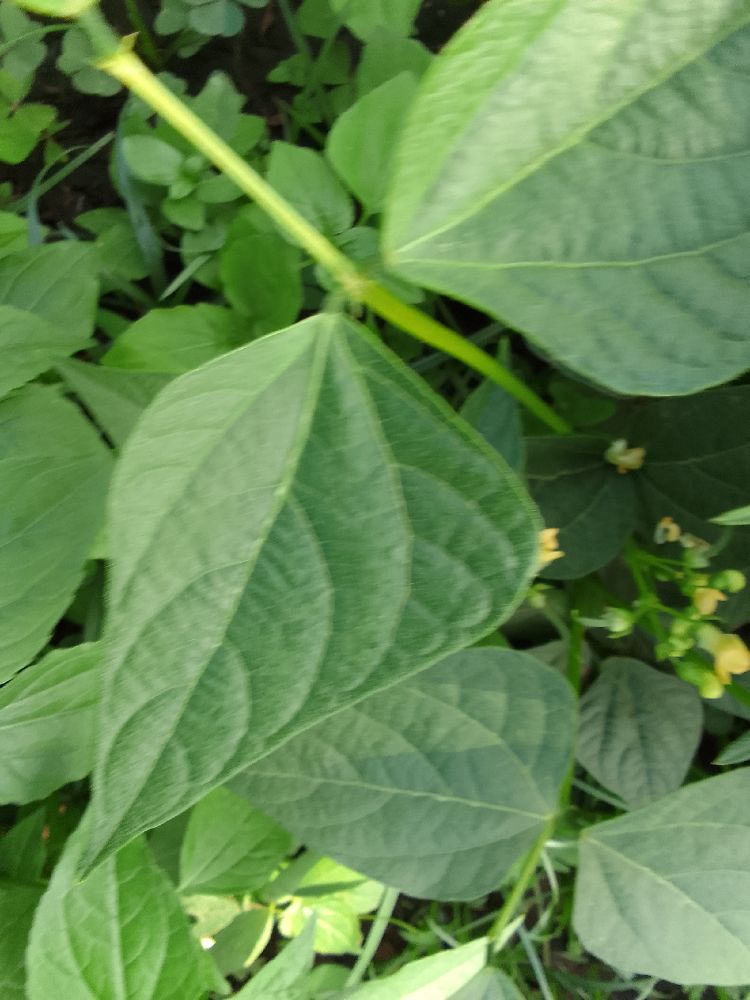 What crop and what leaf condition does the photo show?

common bean, healthy
